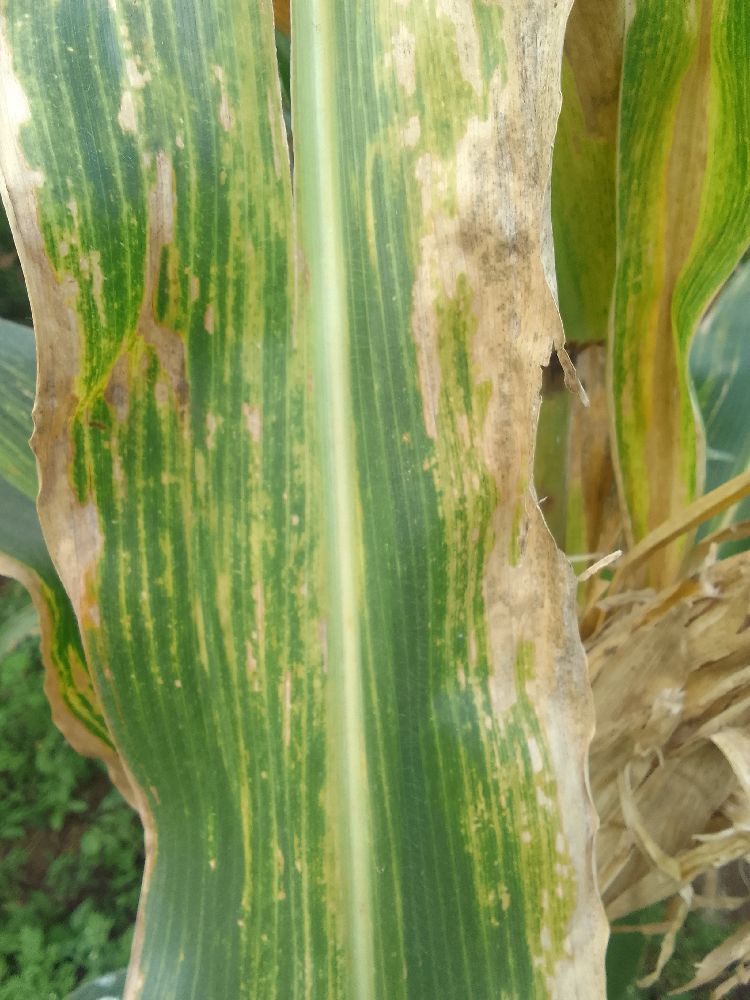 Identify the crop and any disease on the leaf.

maize, maize lethal necrosis
